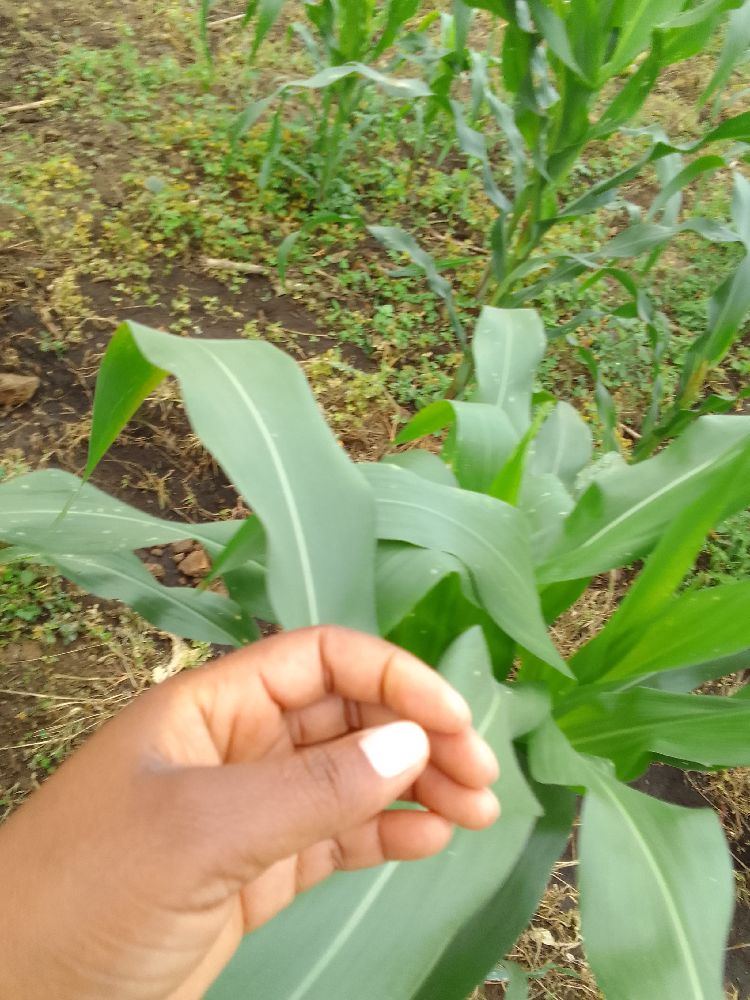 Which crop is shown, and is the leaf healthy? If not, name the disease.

maize, healthy
